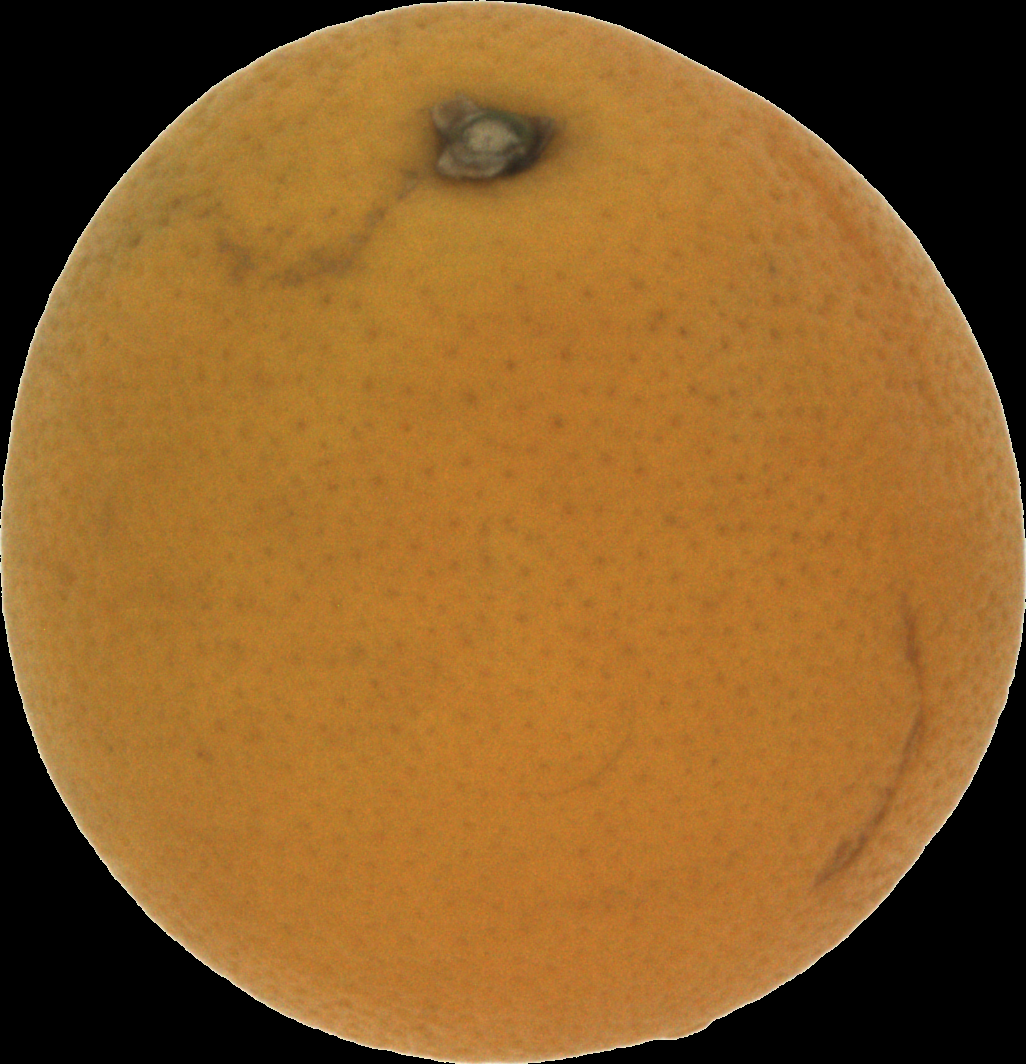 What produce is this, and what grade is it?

orange, bad
